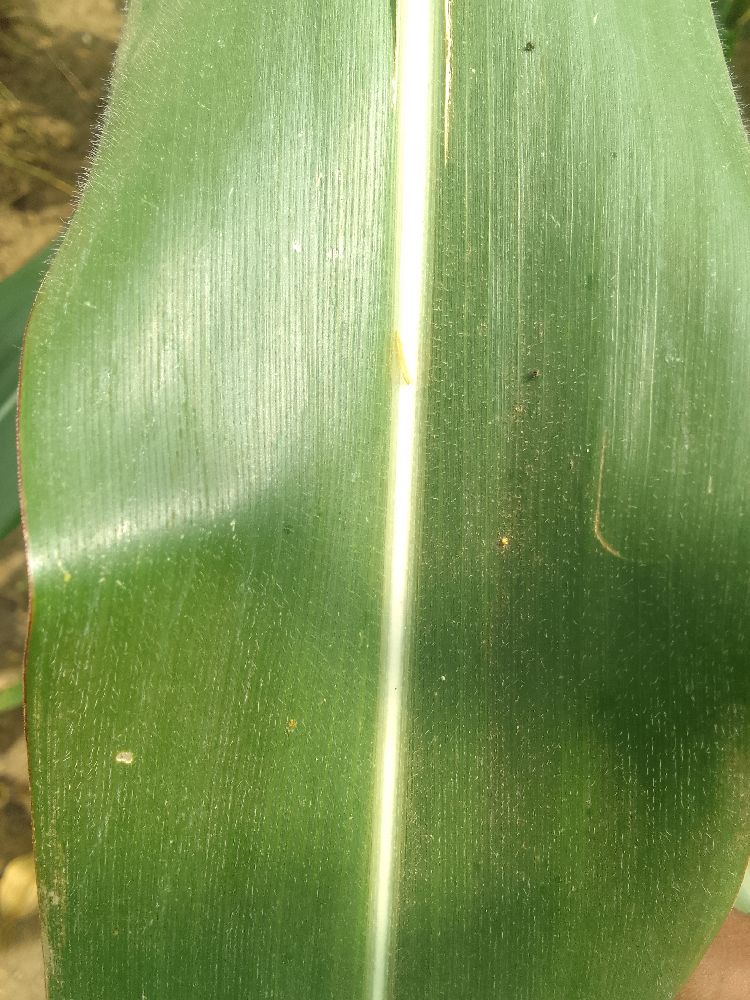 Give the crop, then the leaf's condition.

maize, healthy
